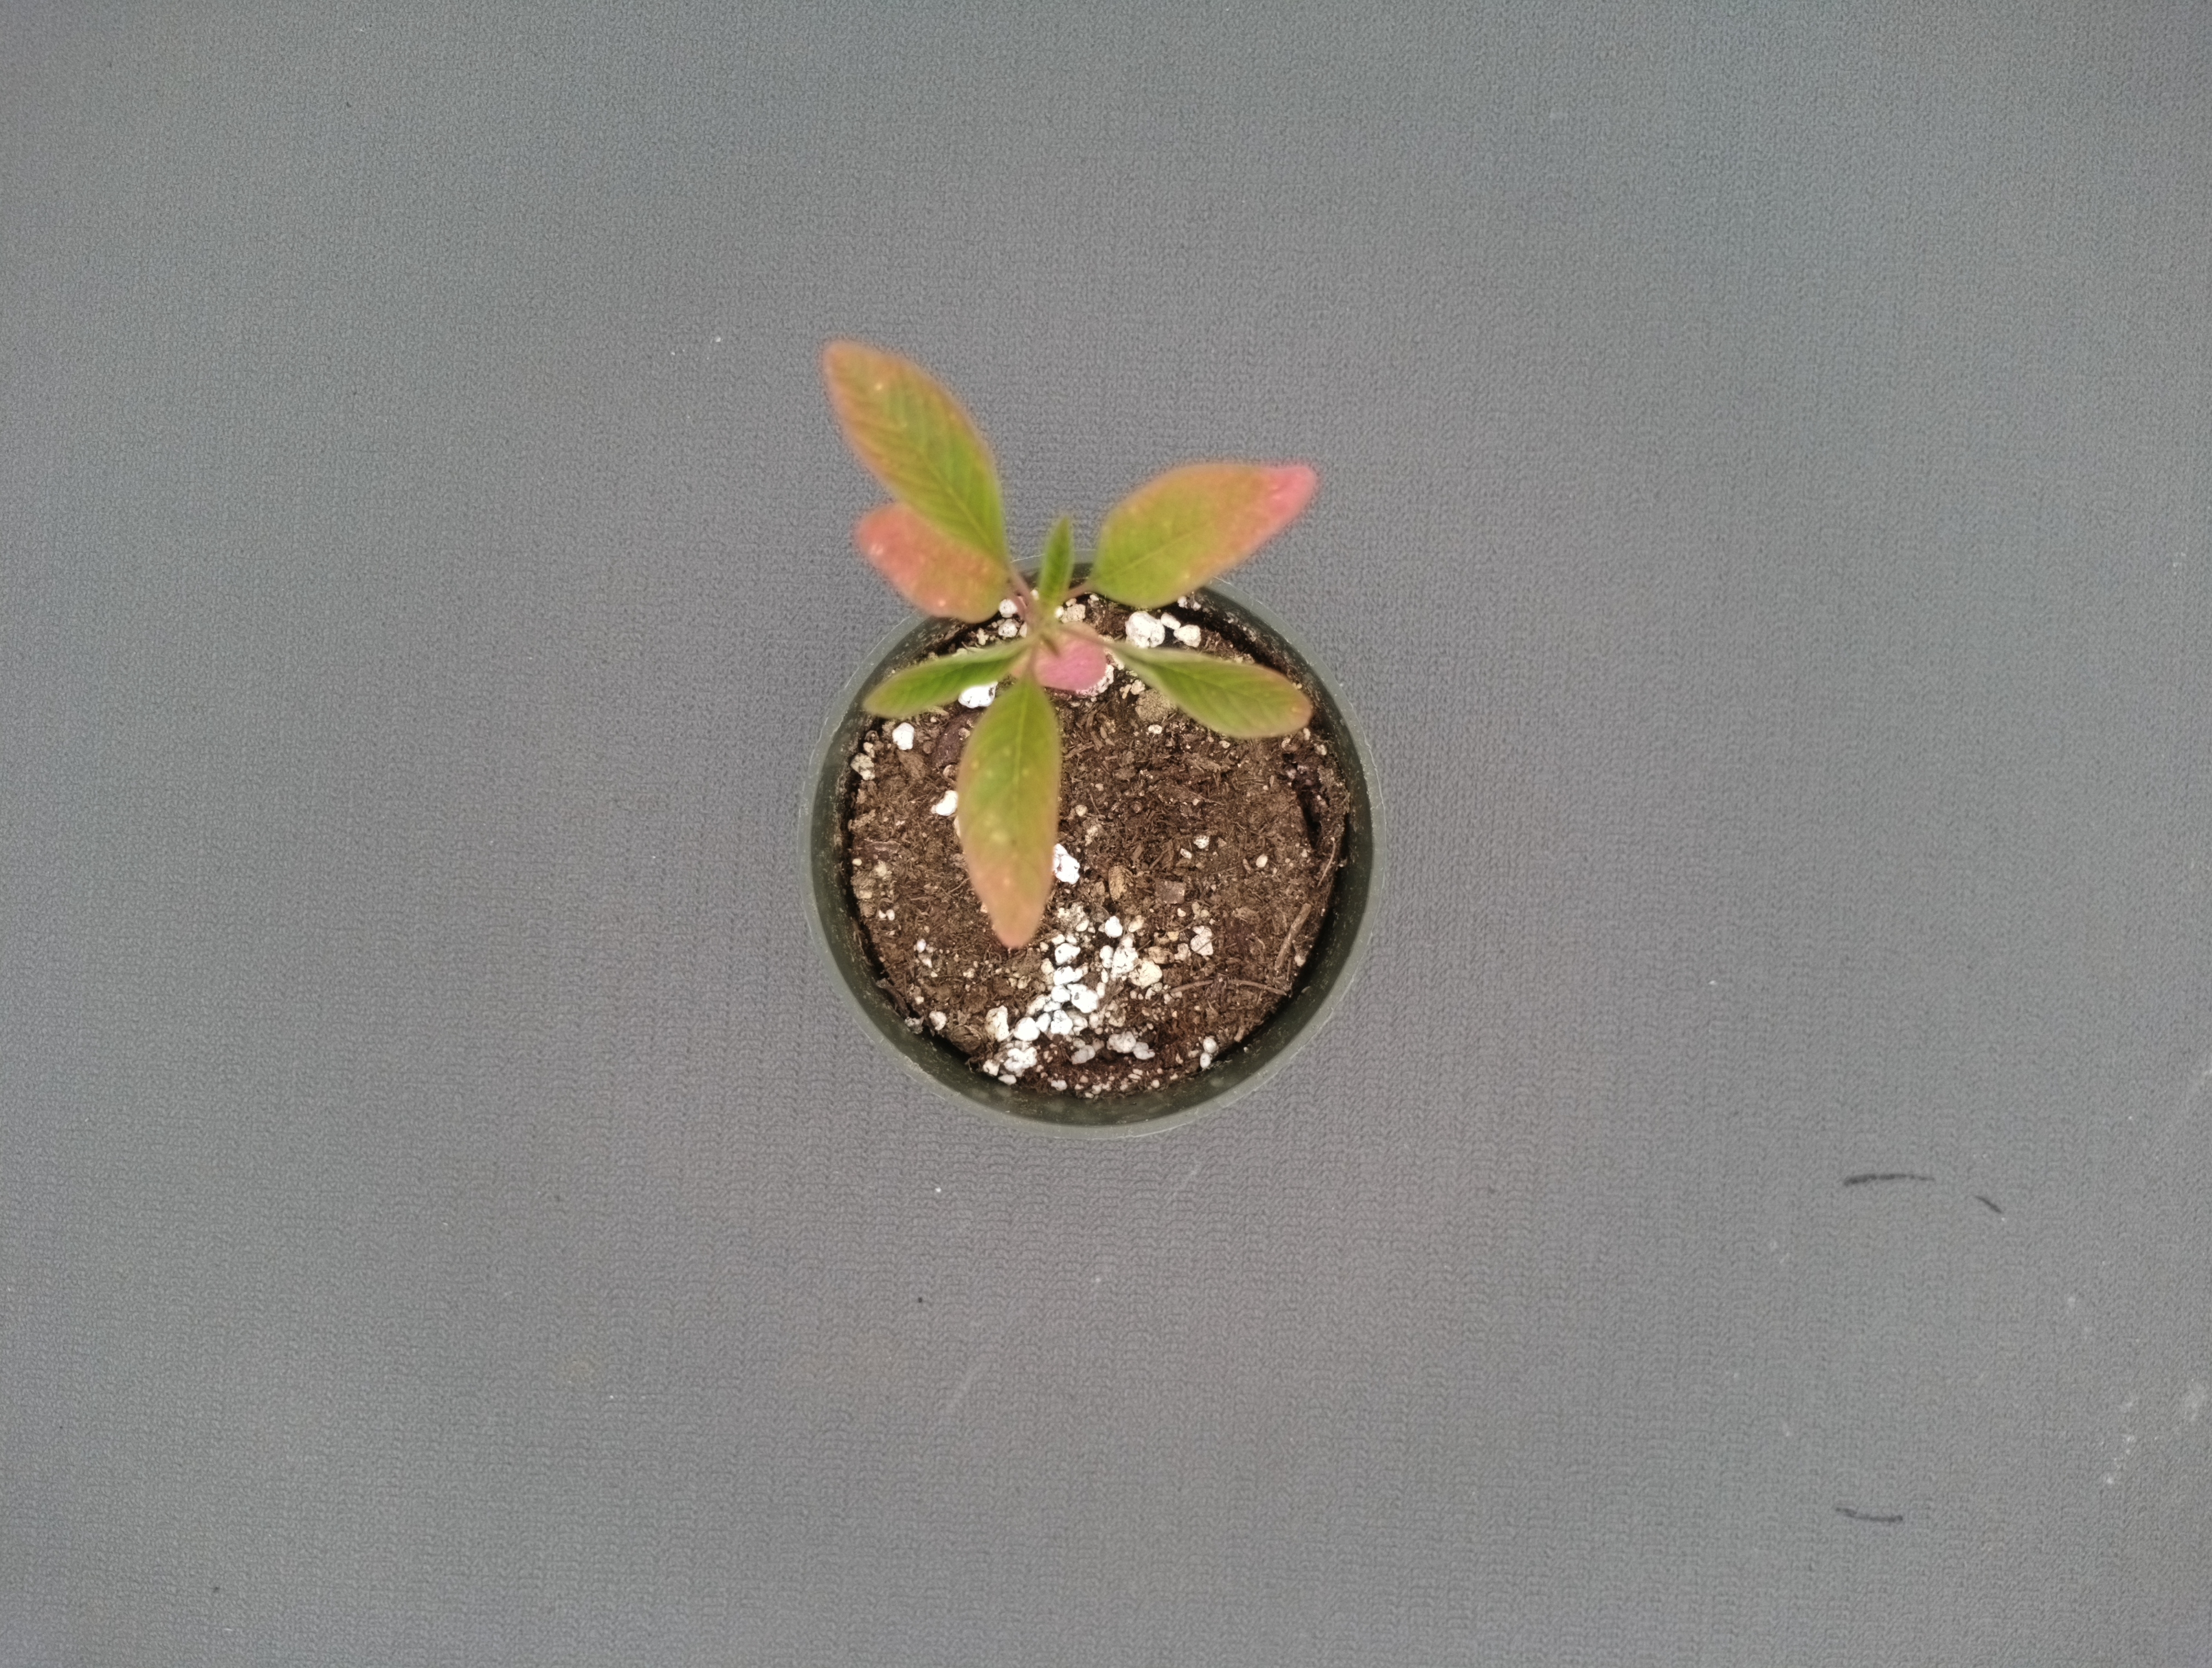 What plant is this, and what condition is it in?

waterhemp, chlorosis only
